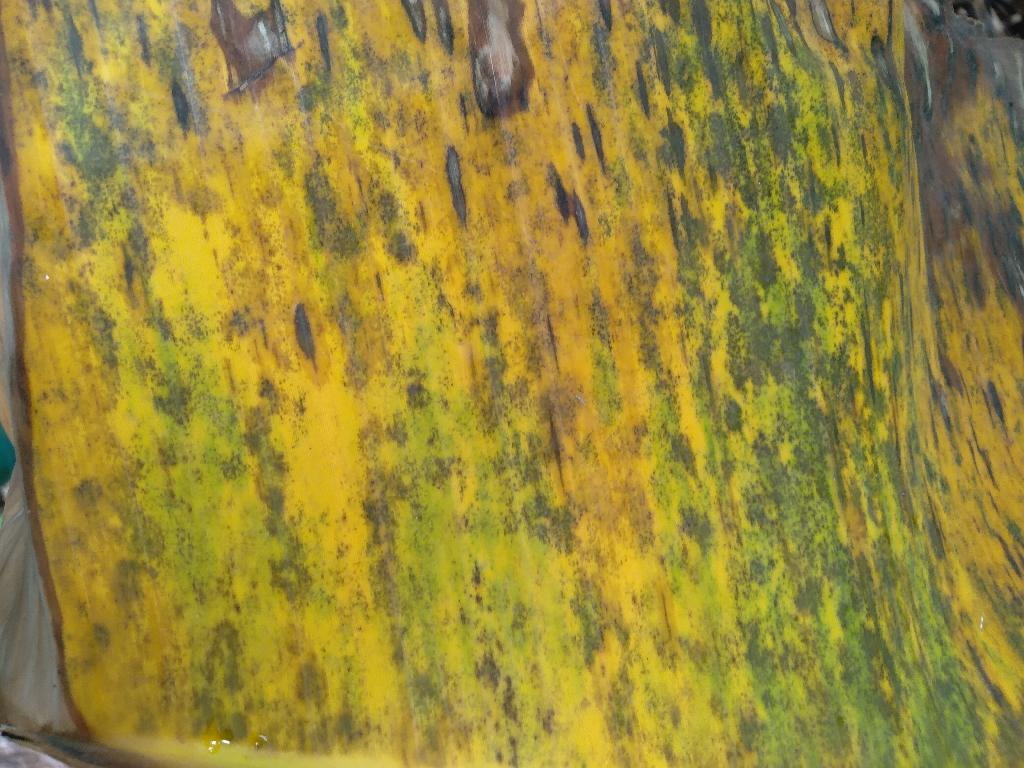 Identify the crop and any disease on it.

banana, black sigatoka
